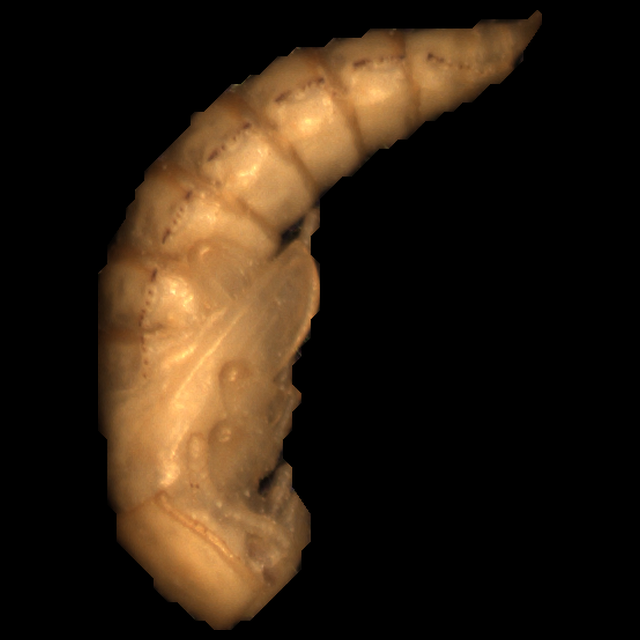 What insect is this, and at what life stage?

mealworm pupa
